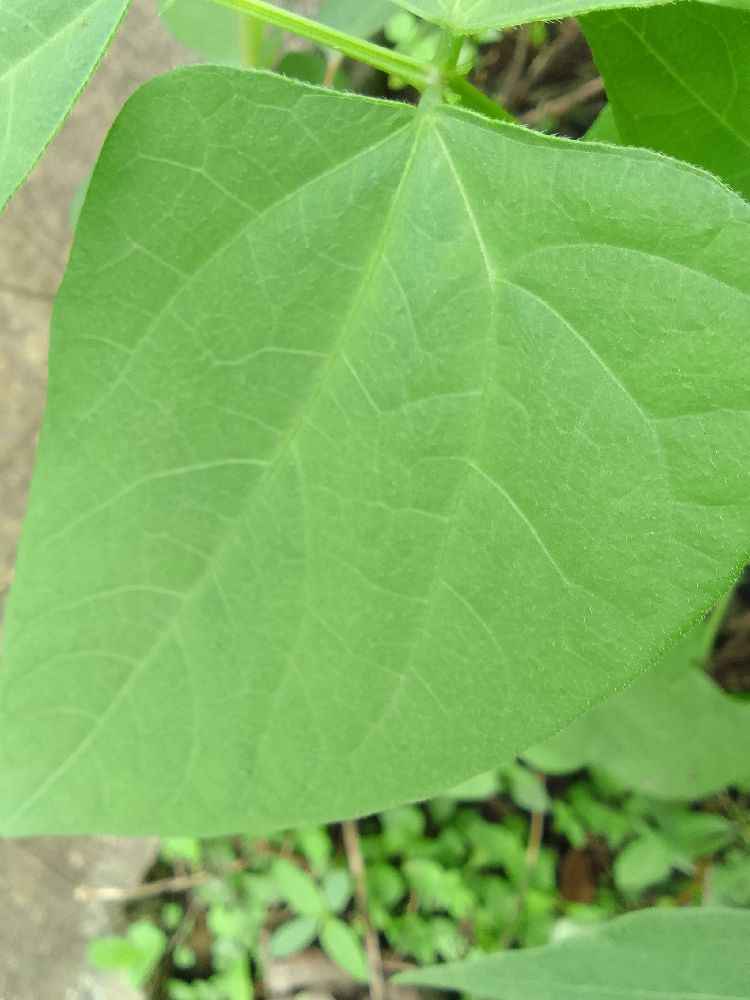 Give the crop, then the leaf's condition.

common bean, healthy
